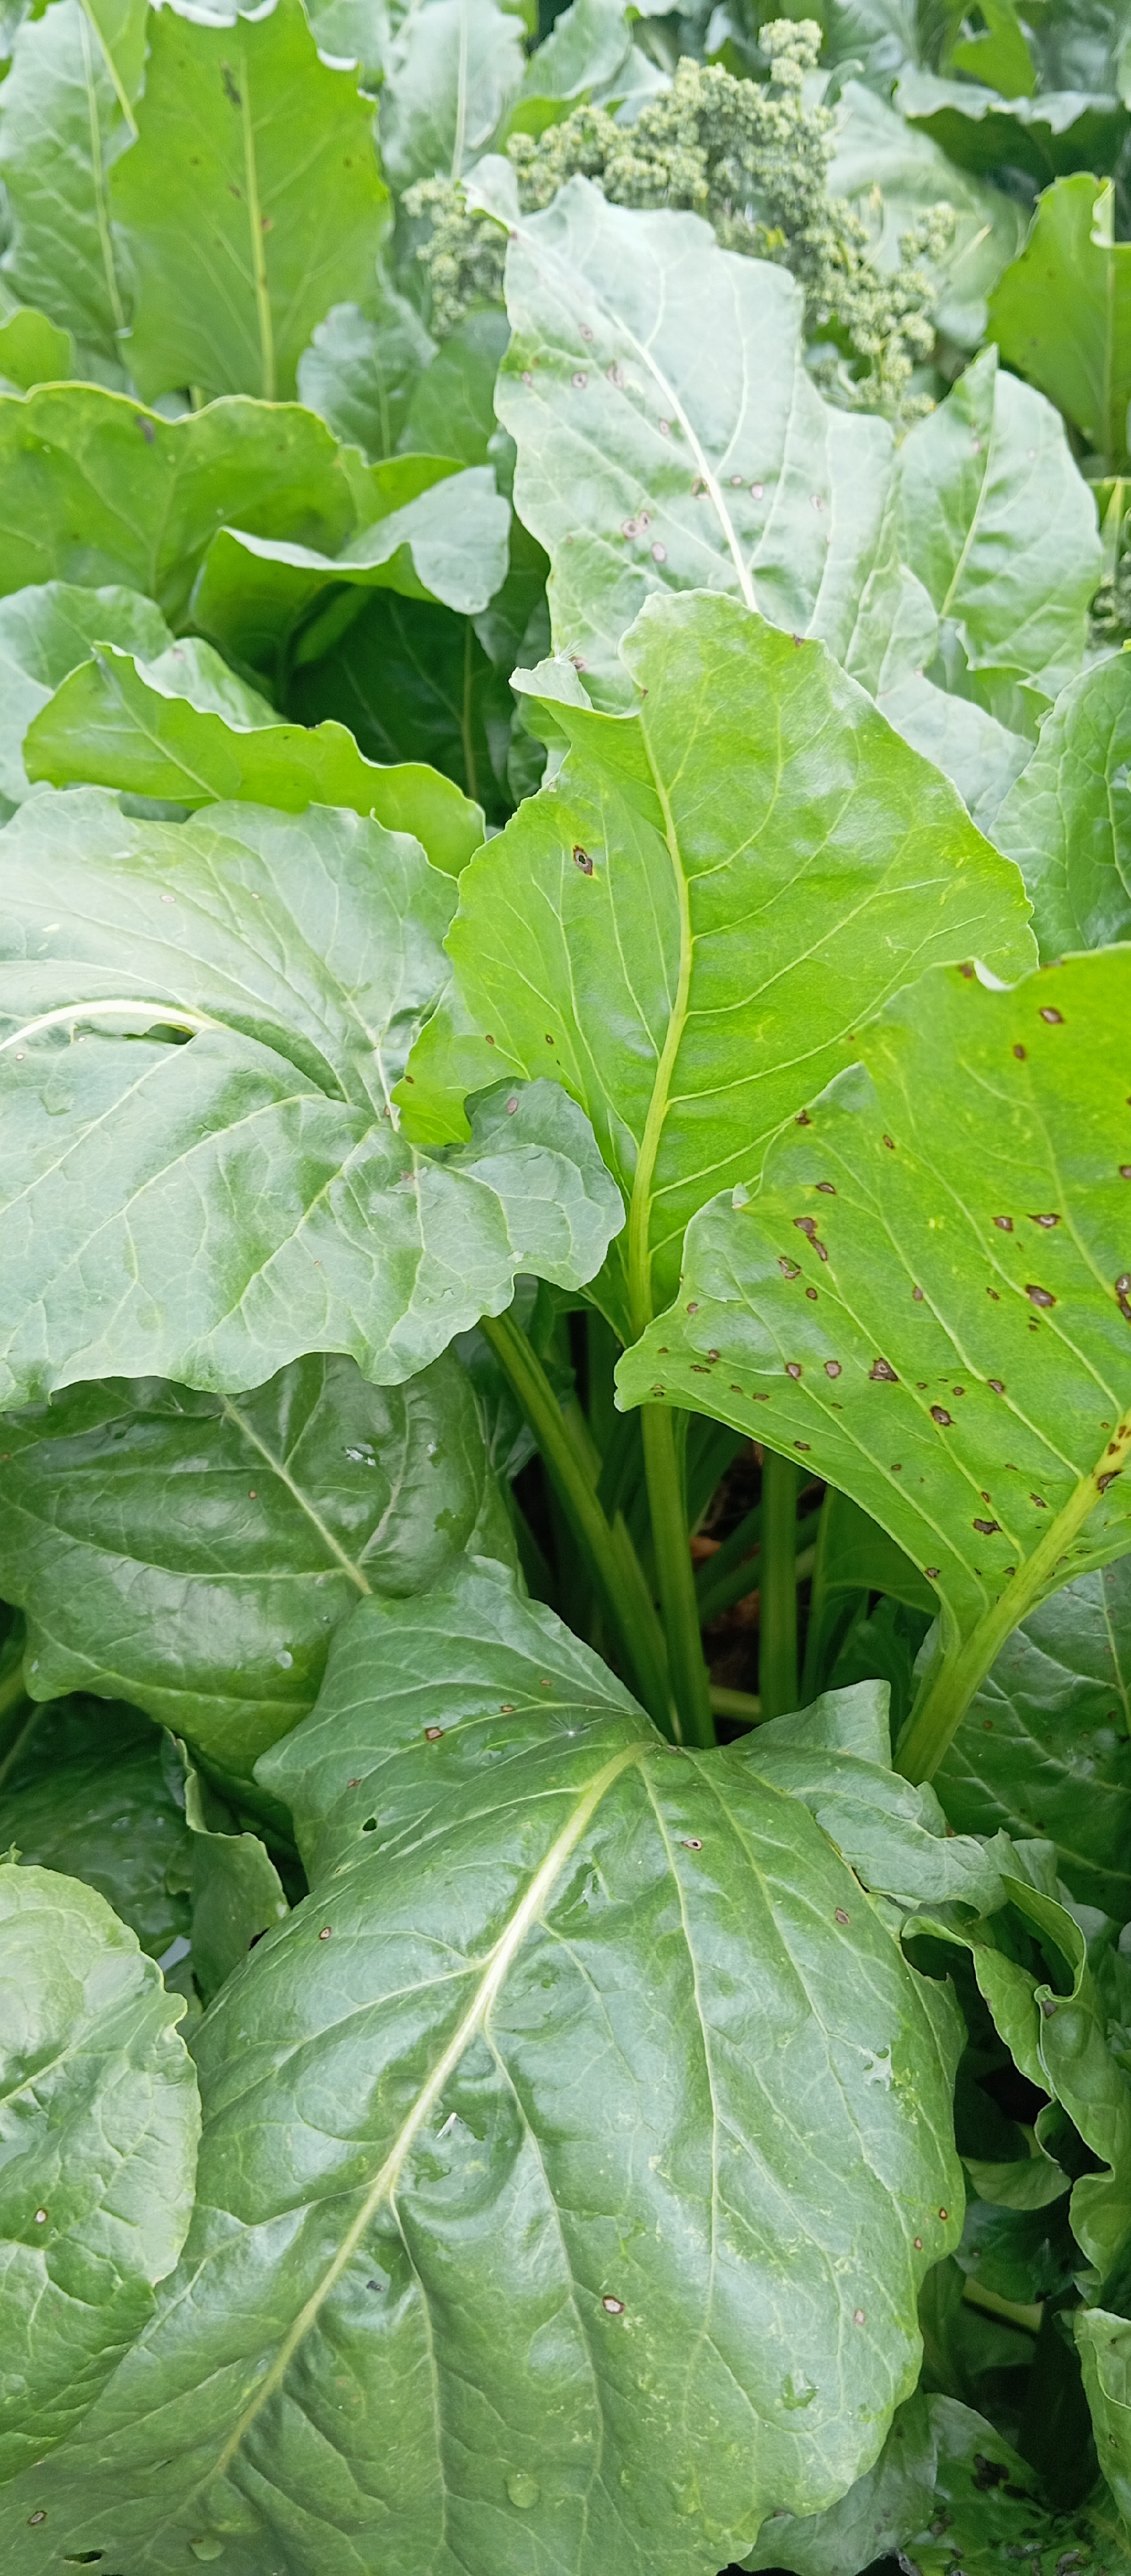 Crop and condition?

beet, cercospora
